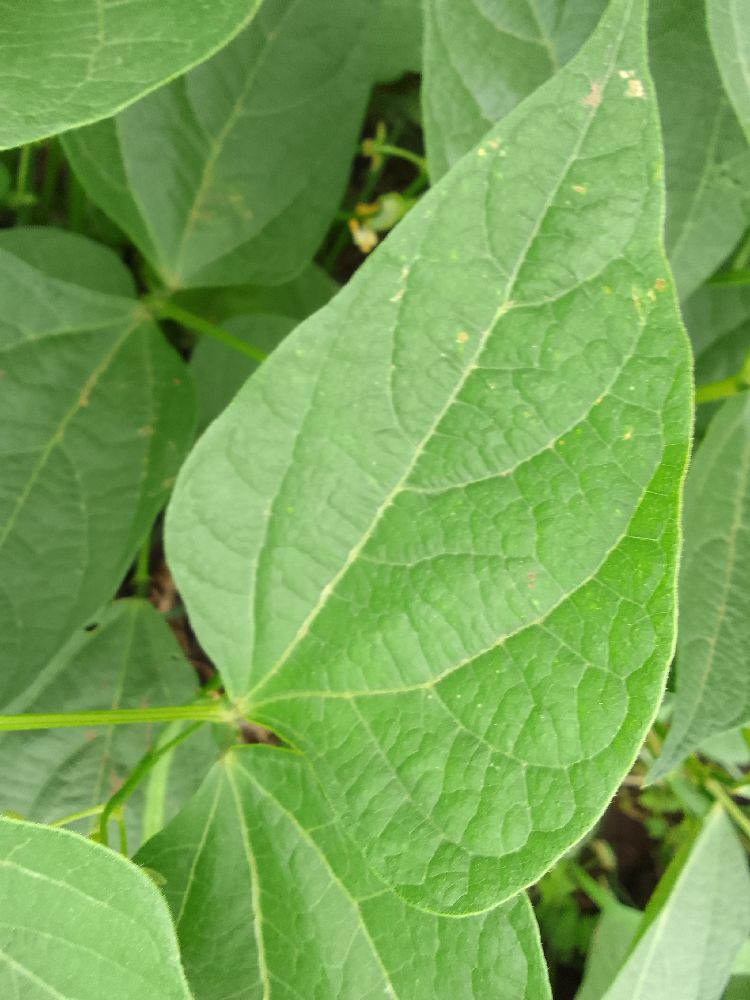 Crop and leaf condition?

common bean, healthy
